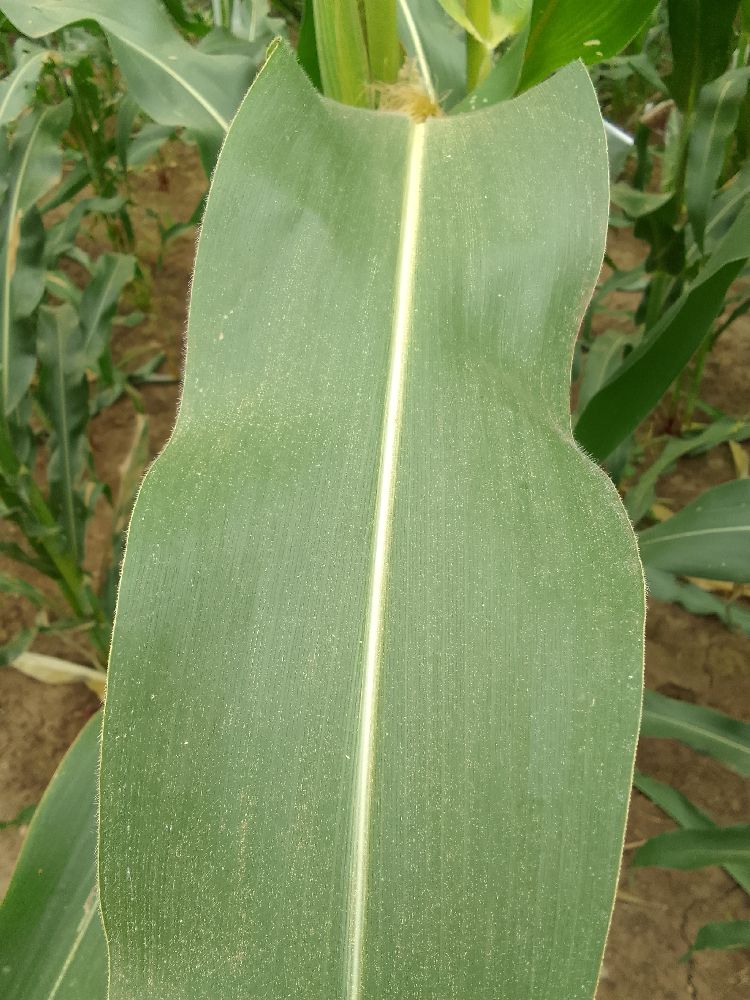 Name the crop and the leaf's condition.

maize, healthy
